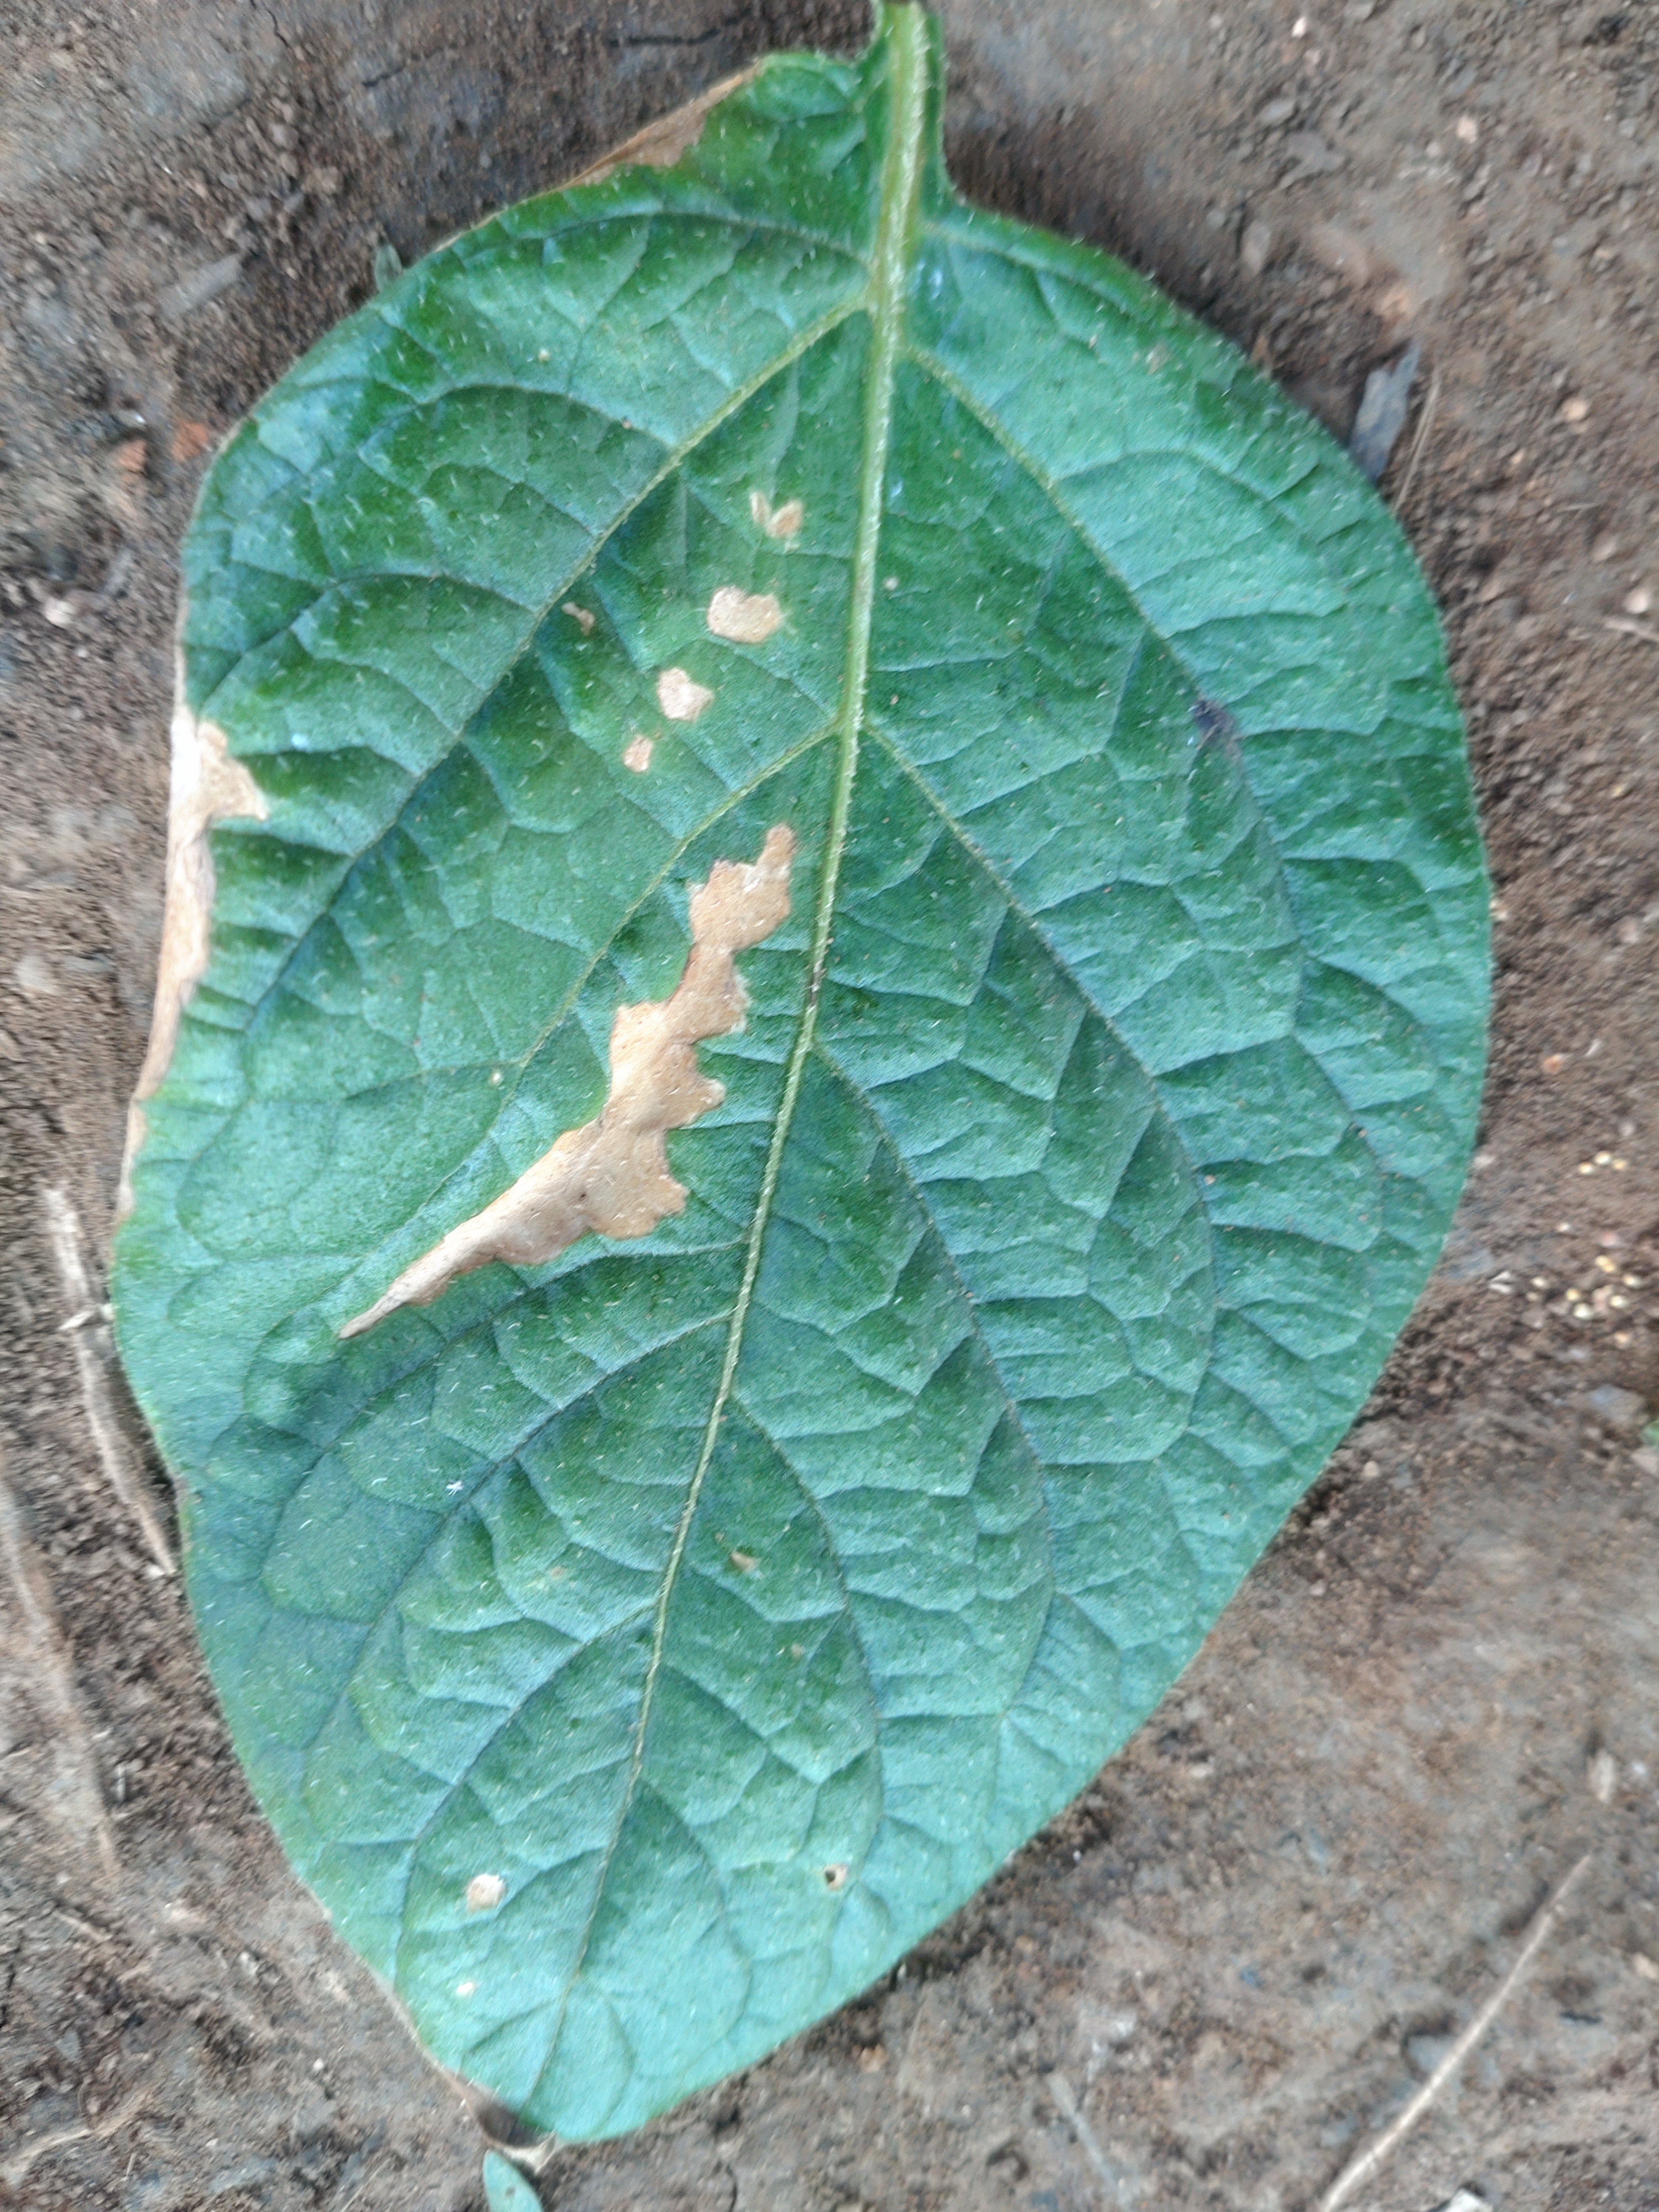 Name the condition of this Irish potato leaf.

early blight
